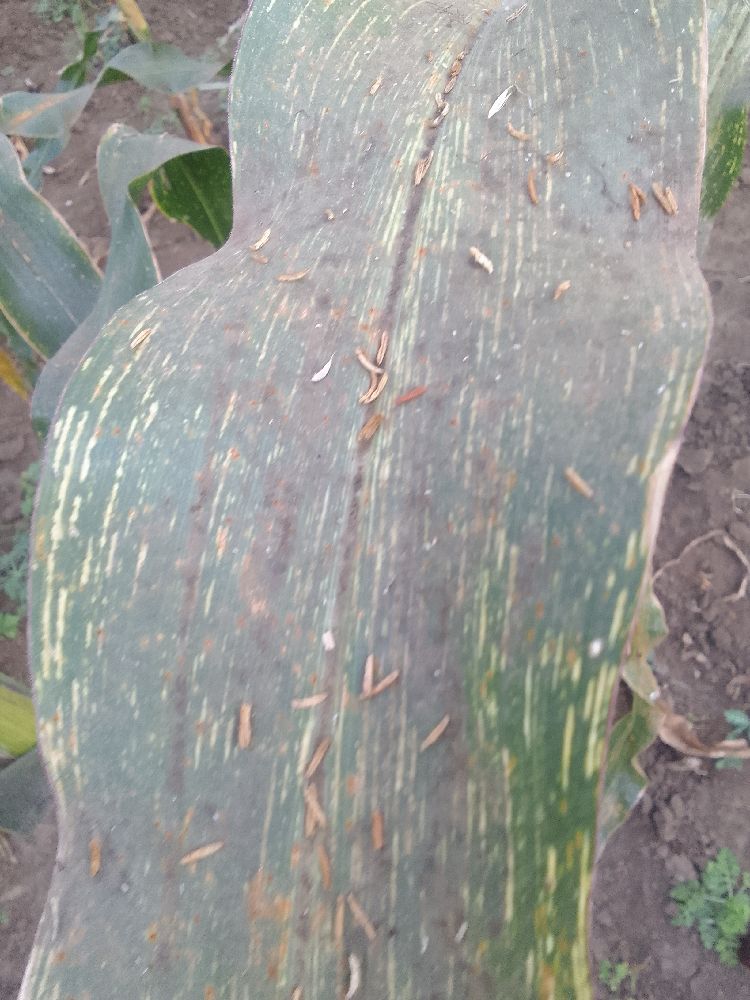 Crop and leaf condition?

maize, maize streak virus
